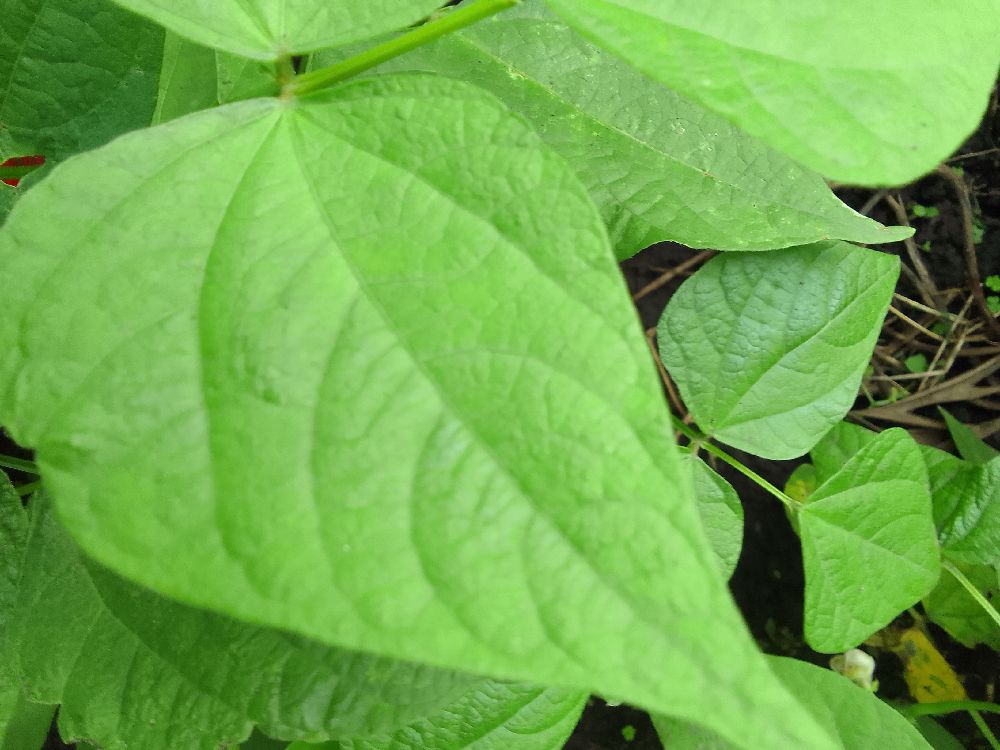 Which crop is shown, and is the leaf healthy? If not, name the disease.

common bean, healthy
